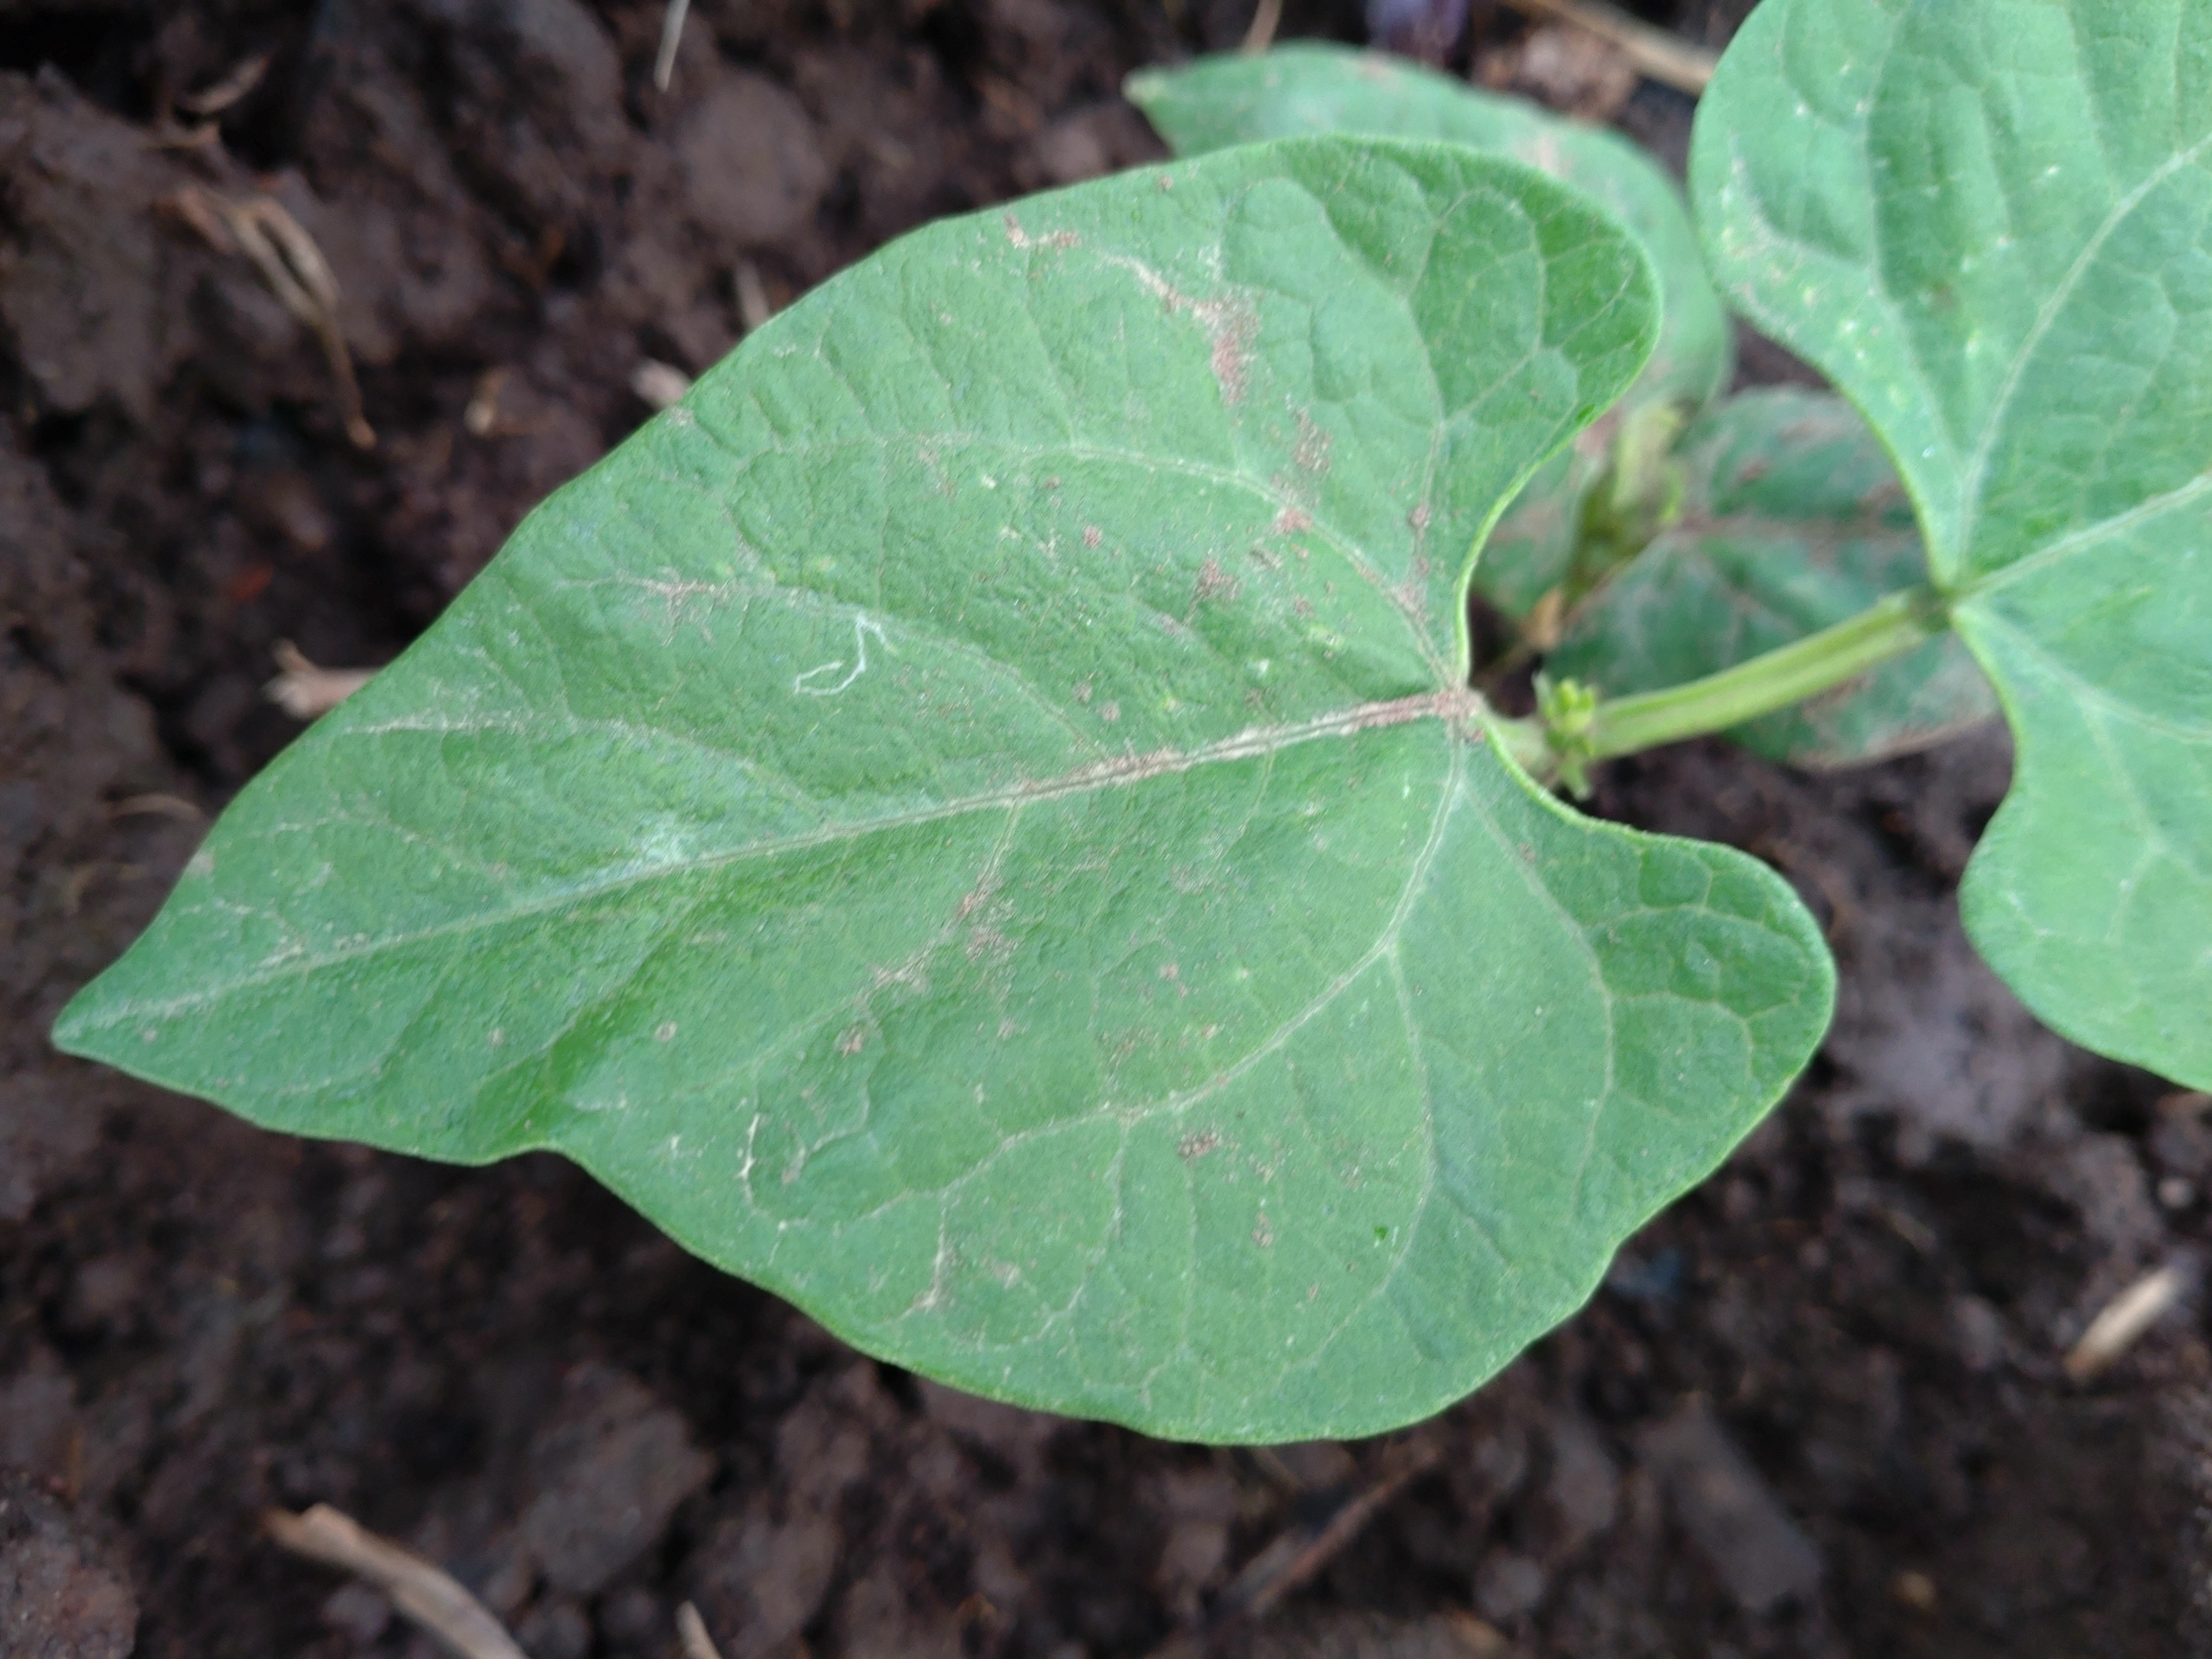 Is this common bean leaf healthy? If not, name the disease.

healthy
